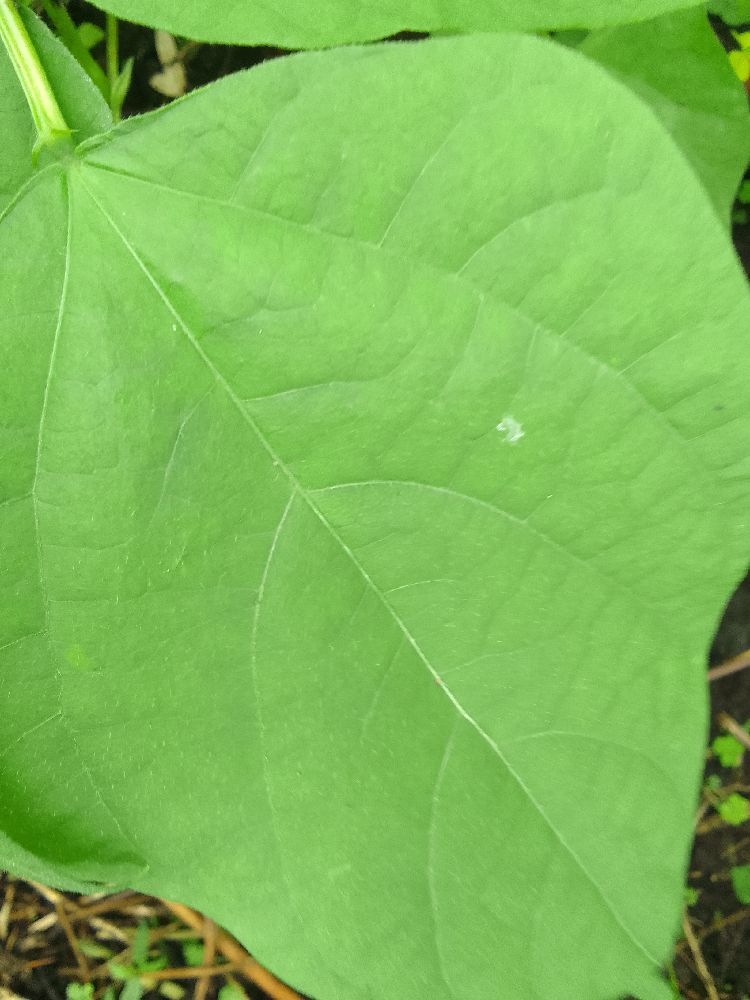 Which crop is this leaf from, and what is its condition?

common bean, healthy
